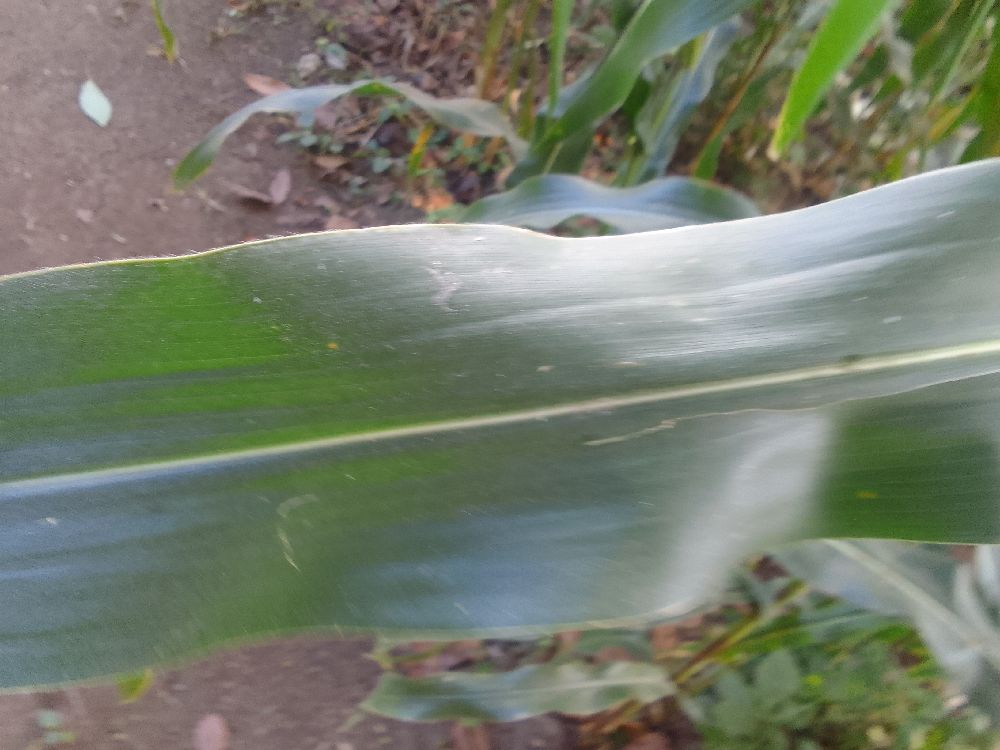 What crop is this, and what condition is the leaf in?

maize, healthy
